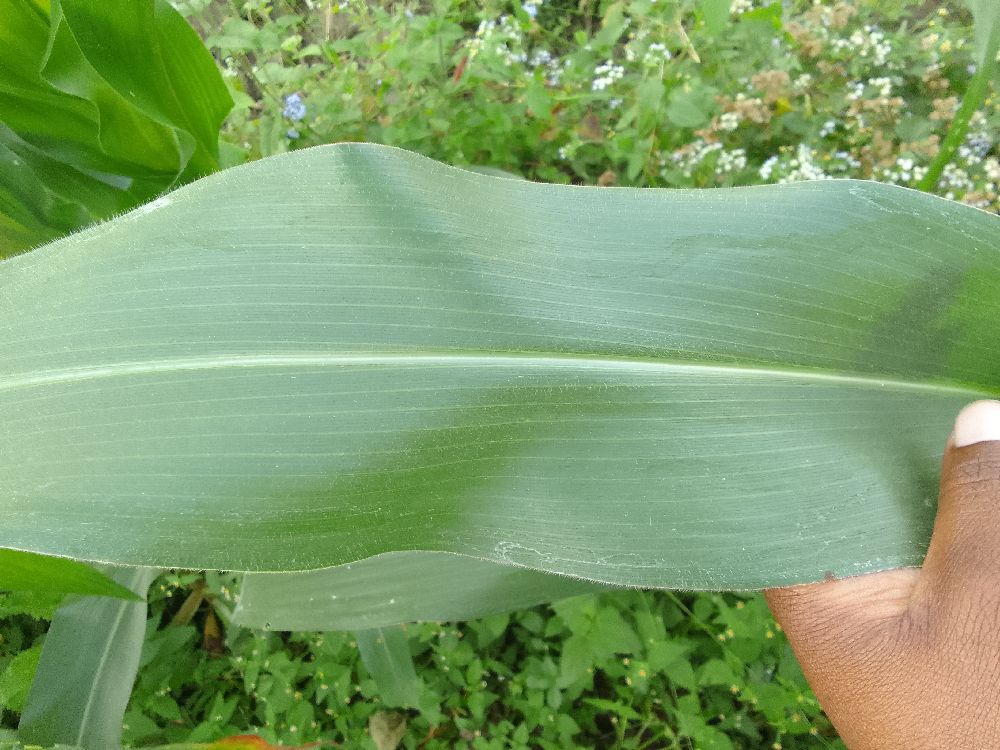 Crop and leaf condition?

maize, healthy
